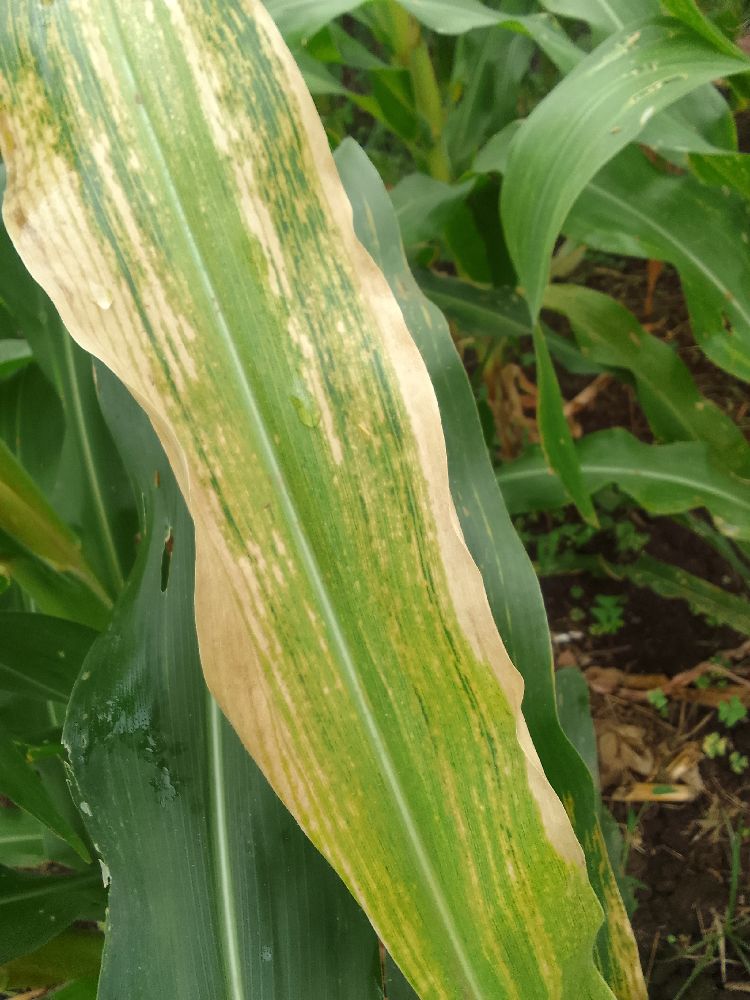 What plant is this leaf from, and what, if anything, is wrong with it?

maize, maize lethal necrosis
